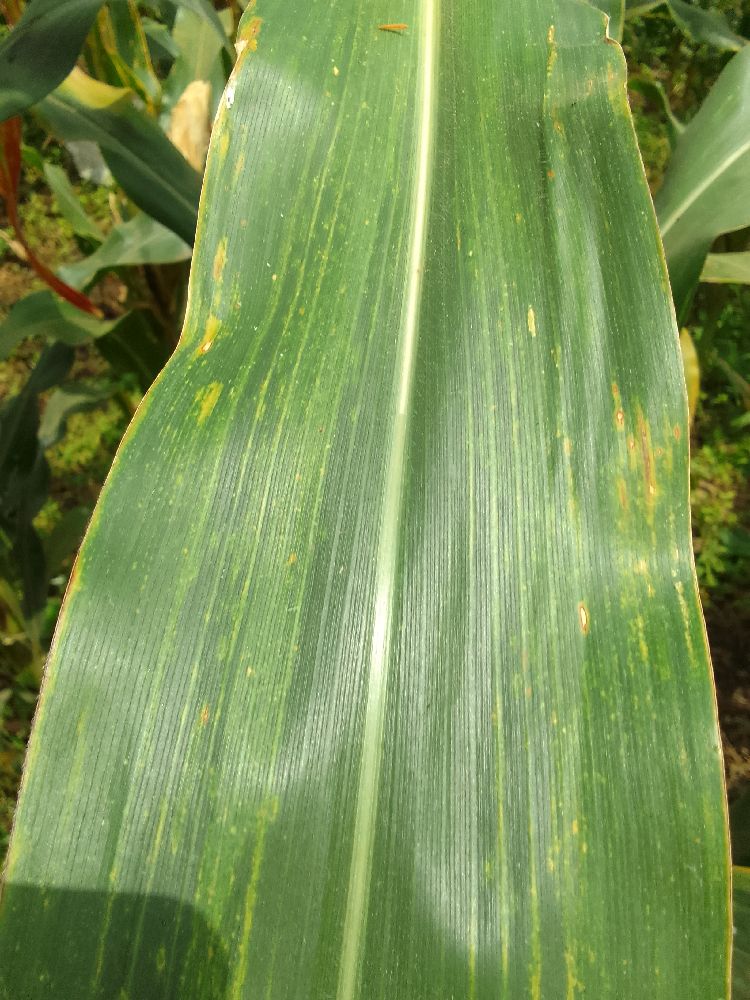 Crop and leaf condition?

maize, maize lethal necrosis
